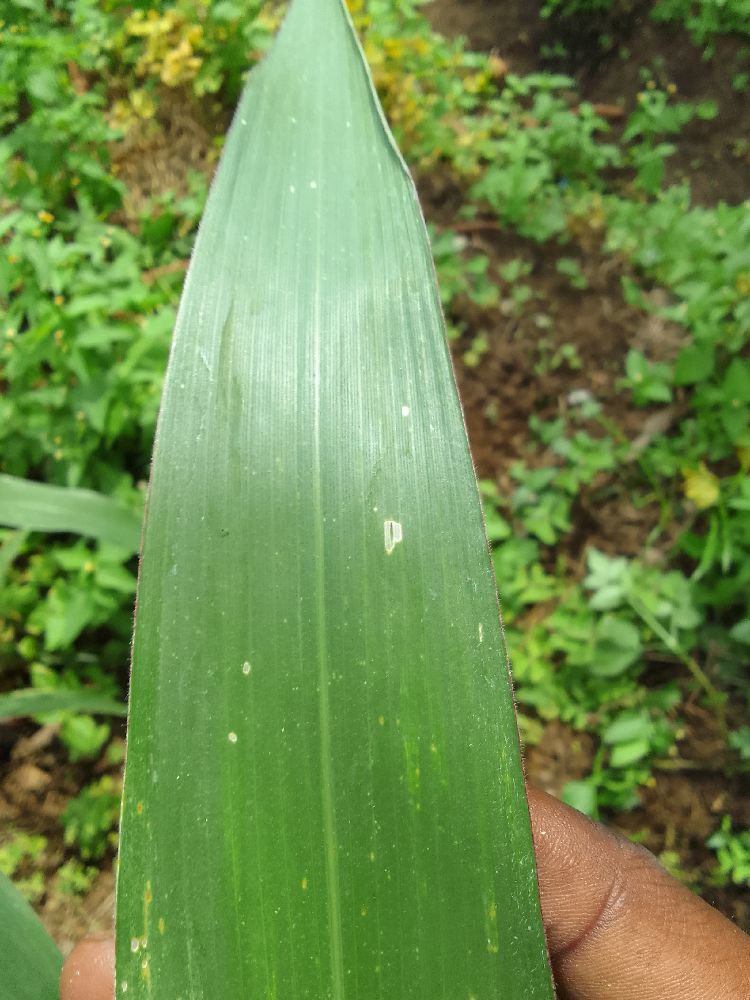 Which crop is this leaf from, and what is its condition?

maize, healthy
